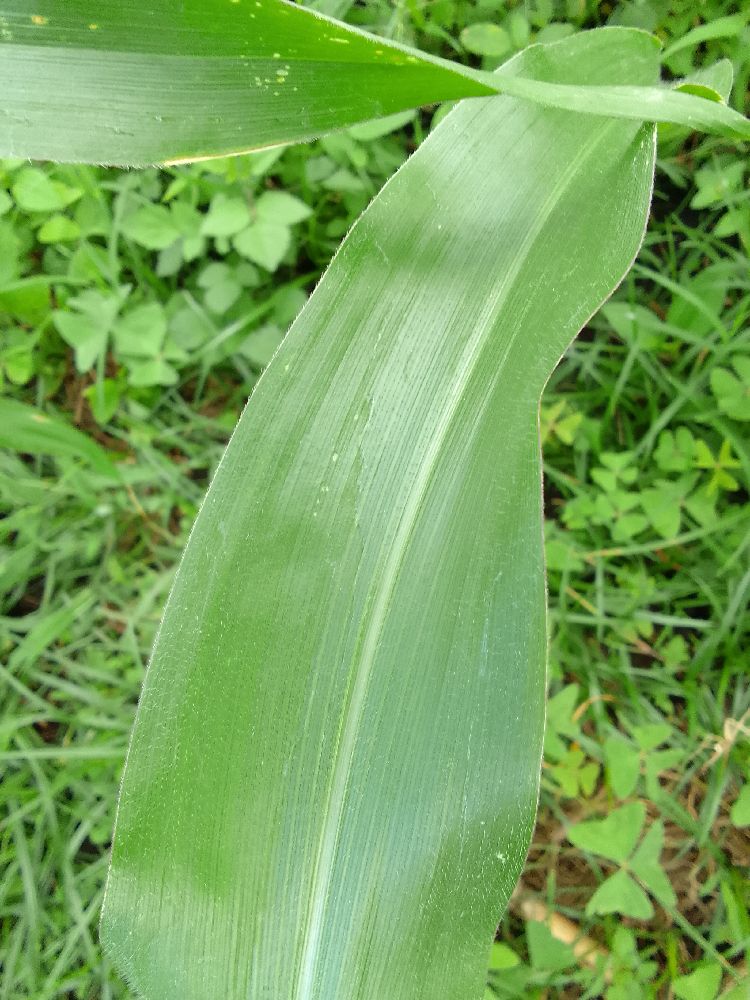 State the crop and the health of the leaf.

maize, healthy
